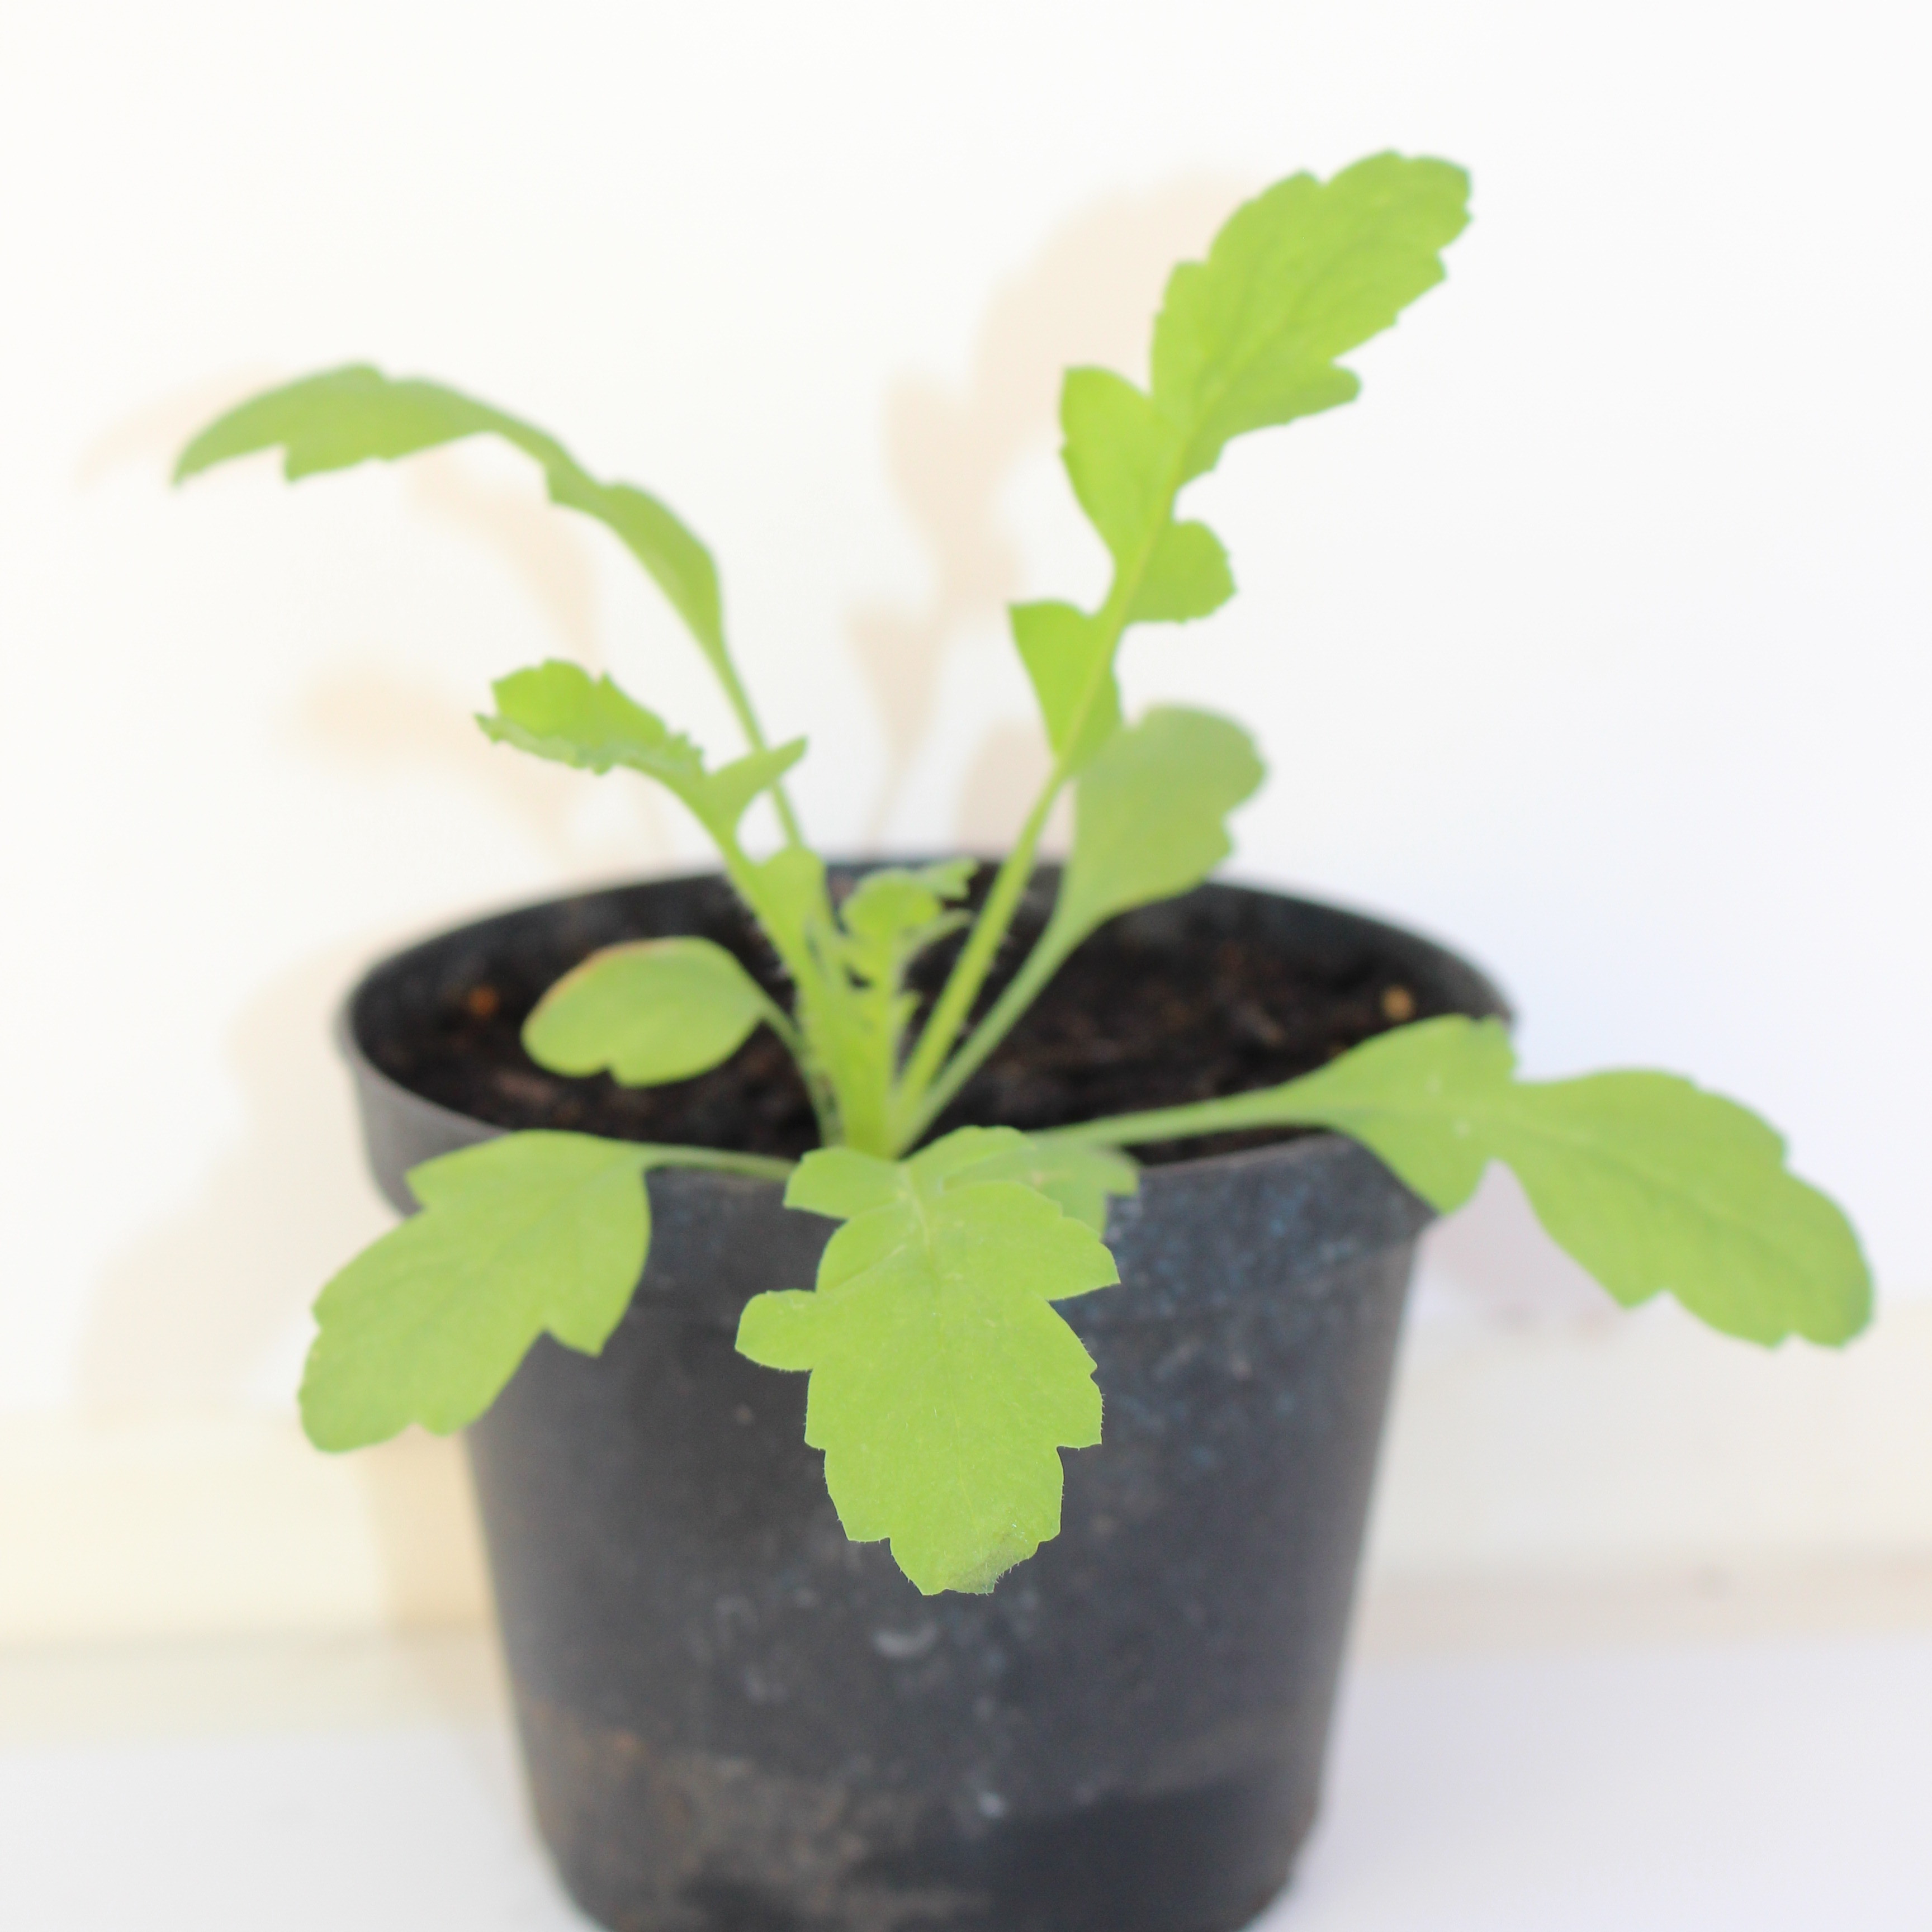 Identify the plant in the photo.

Papaver rhoeas
